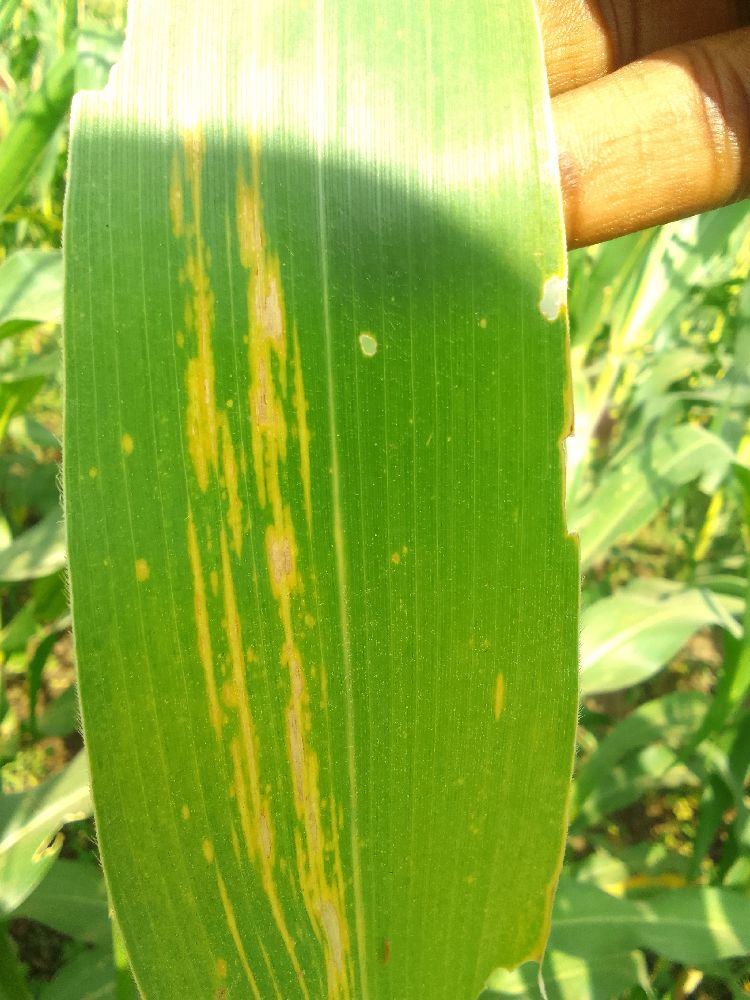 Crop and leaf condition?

maize, maize lethal necrosis
